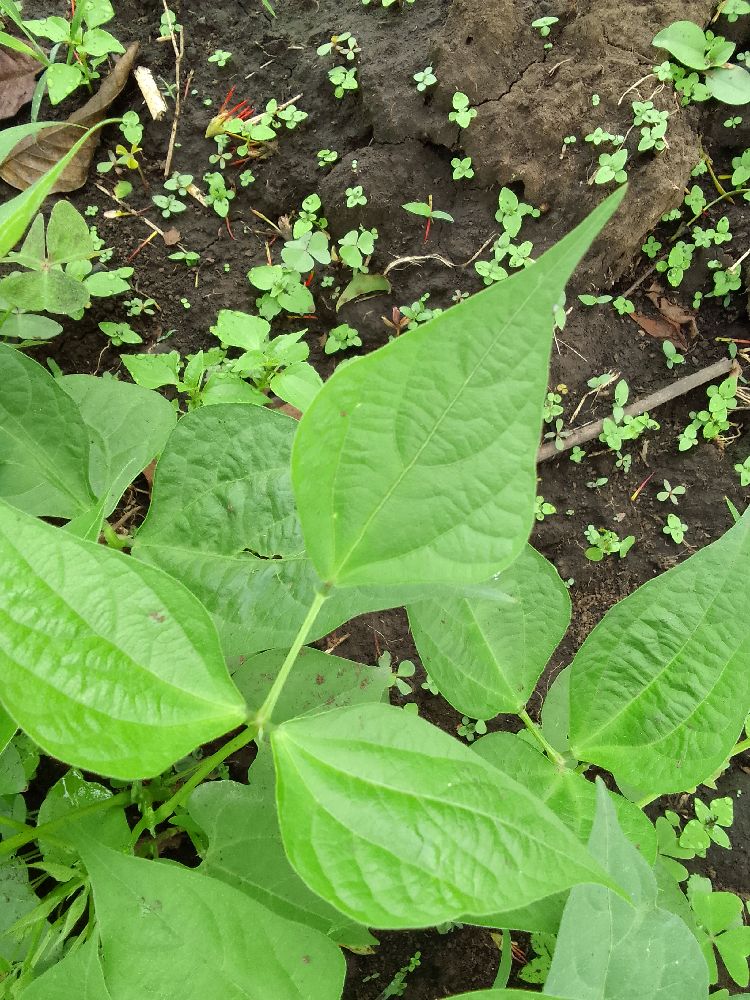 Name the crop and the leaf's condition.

common bean, healthy
